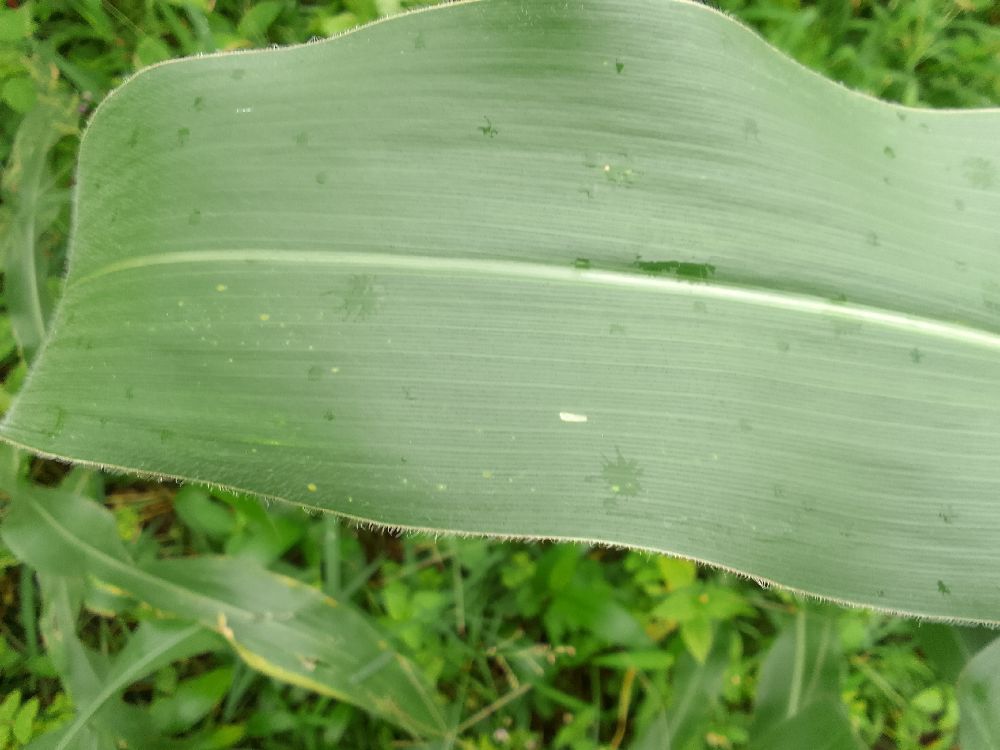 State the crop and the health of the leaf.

maize, healthy
